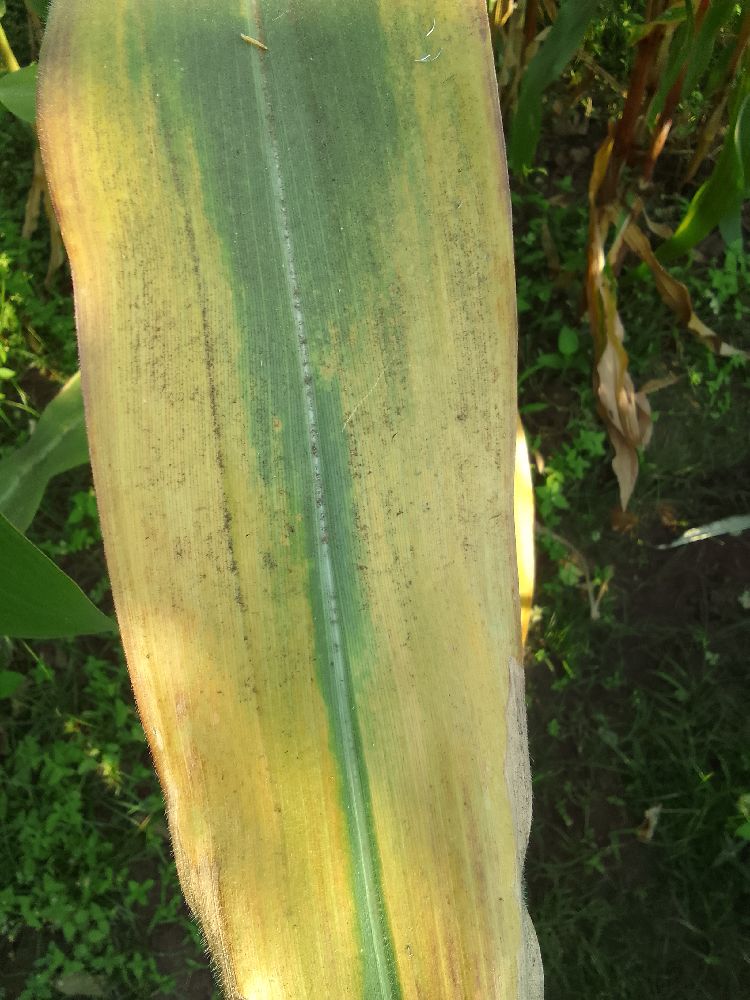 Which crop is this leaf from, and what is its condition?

maize, maize lethal necrosis
